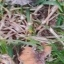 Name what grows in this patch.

grass
